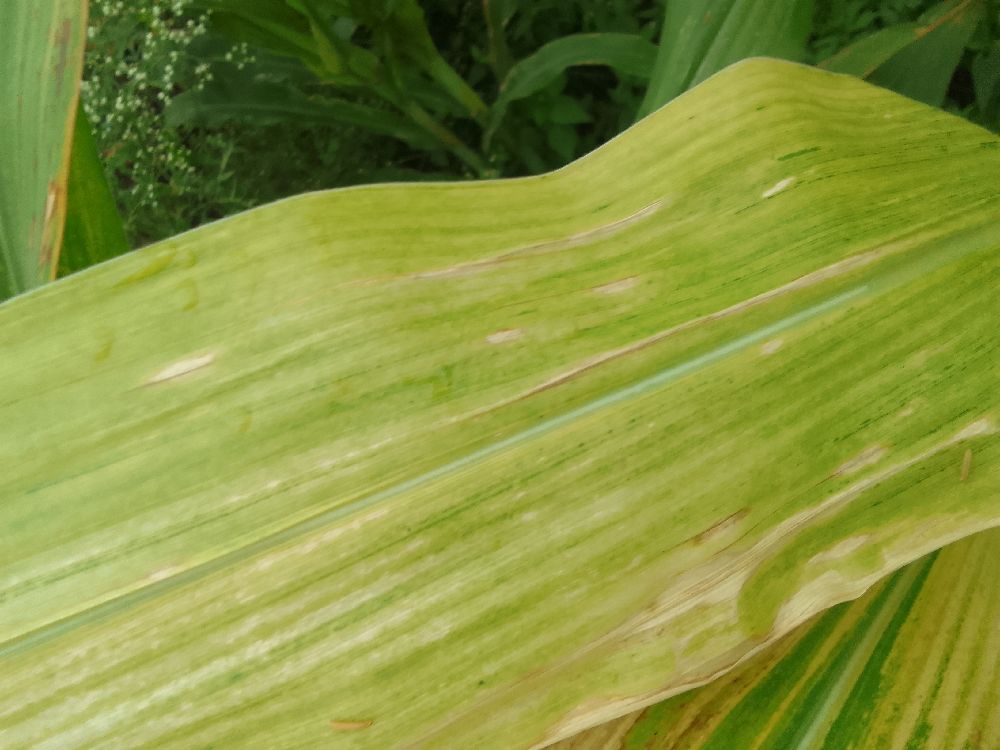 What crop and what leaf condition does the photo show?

maize, maize lethal necrosis
